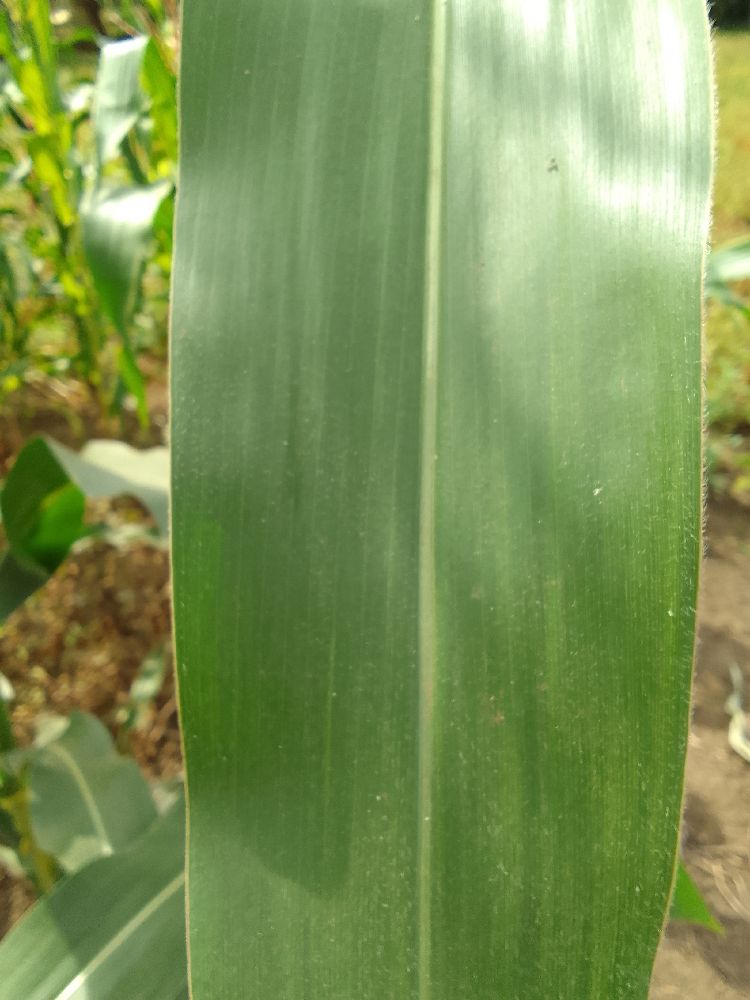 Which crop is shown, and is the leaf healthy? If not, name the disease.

maize, healthy
